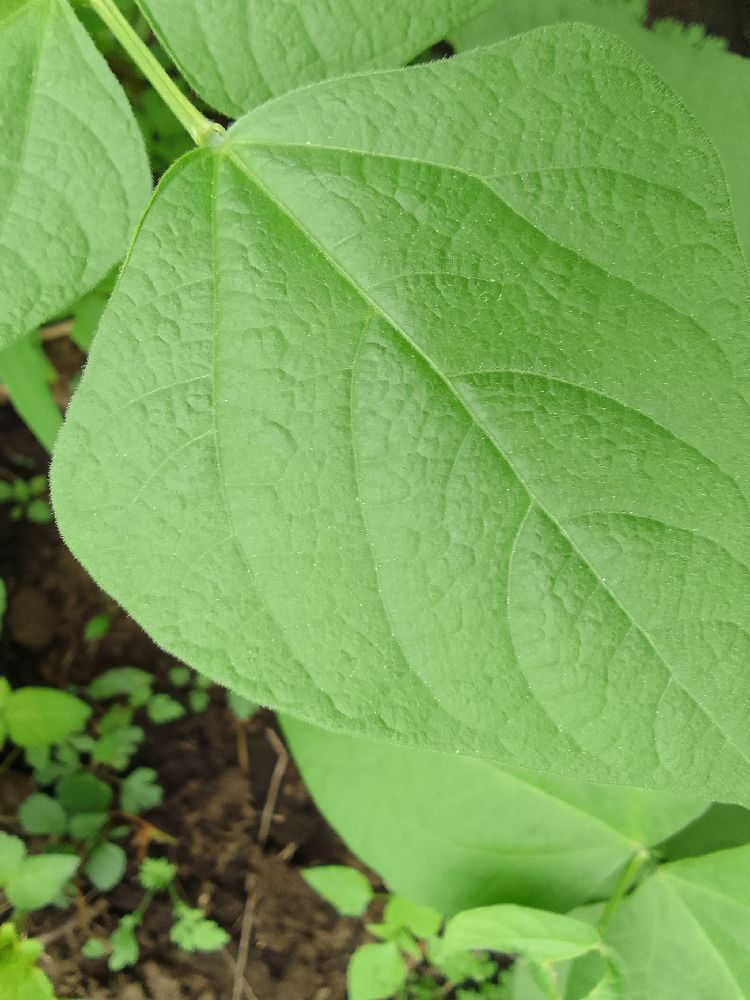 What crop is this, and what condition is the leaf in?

common bean, healthy
